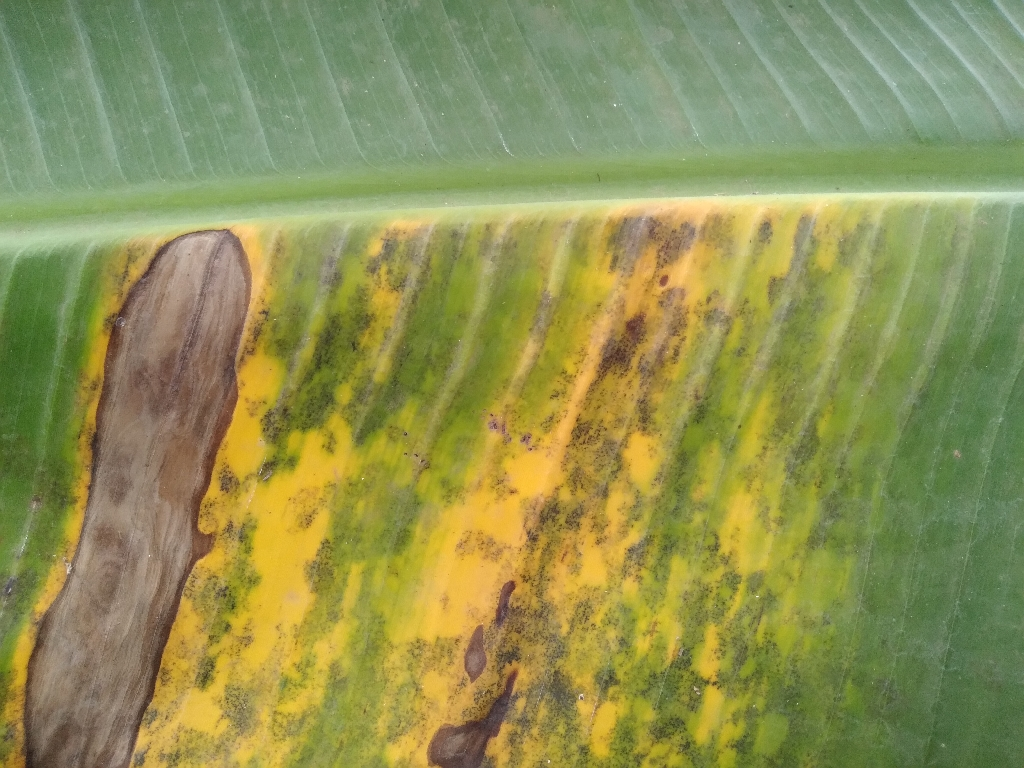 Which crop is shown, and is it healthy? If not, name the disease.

banana, black sigatoka
